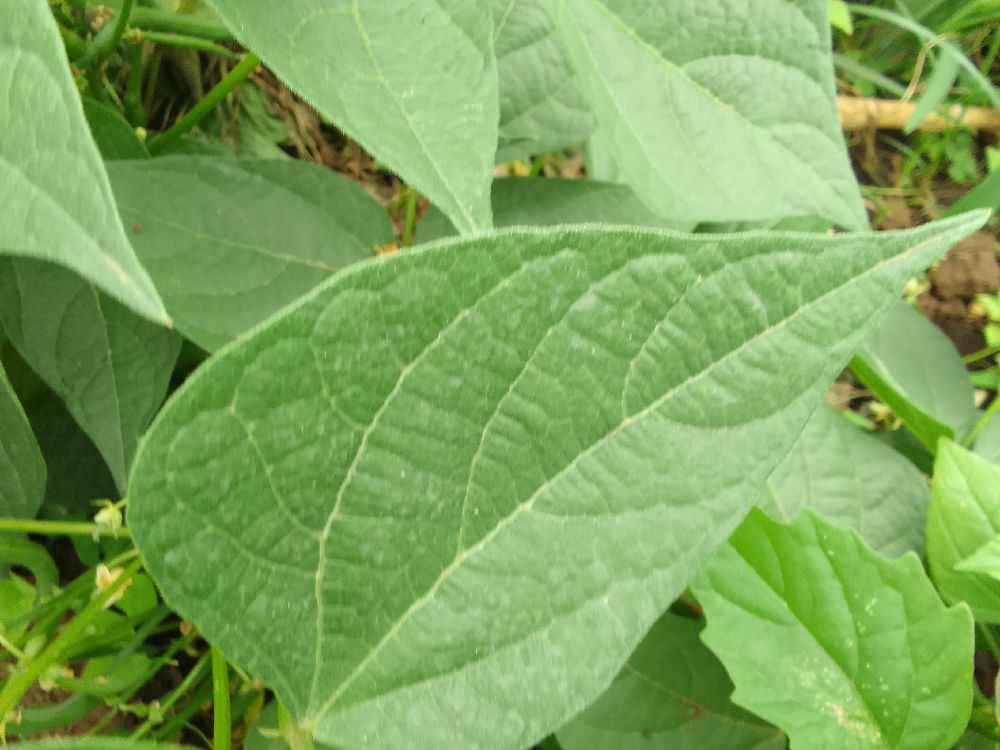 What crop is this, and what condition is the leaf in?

common bean, healthy
